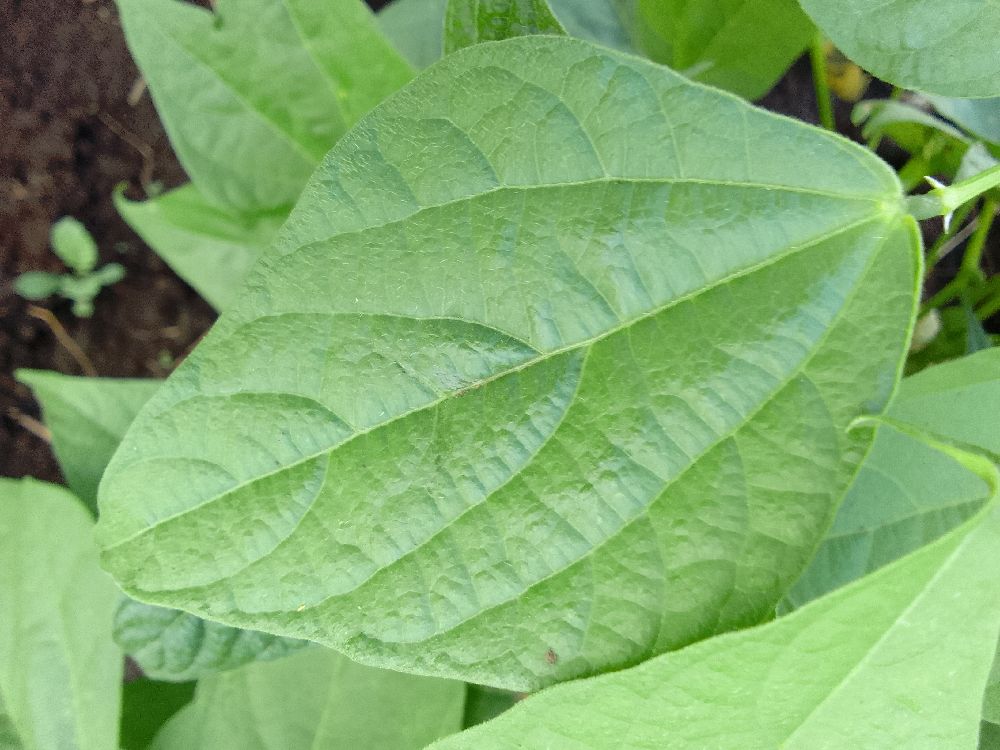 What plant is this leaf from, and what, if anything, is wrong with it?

common bean, healthy
